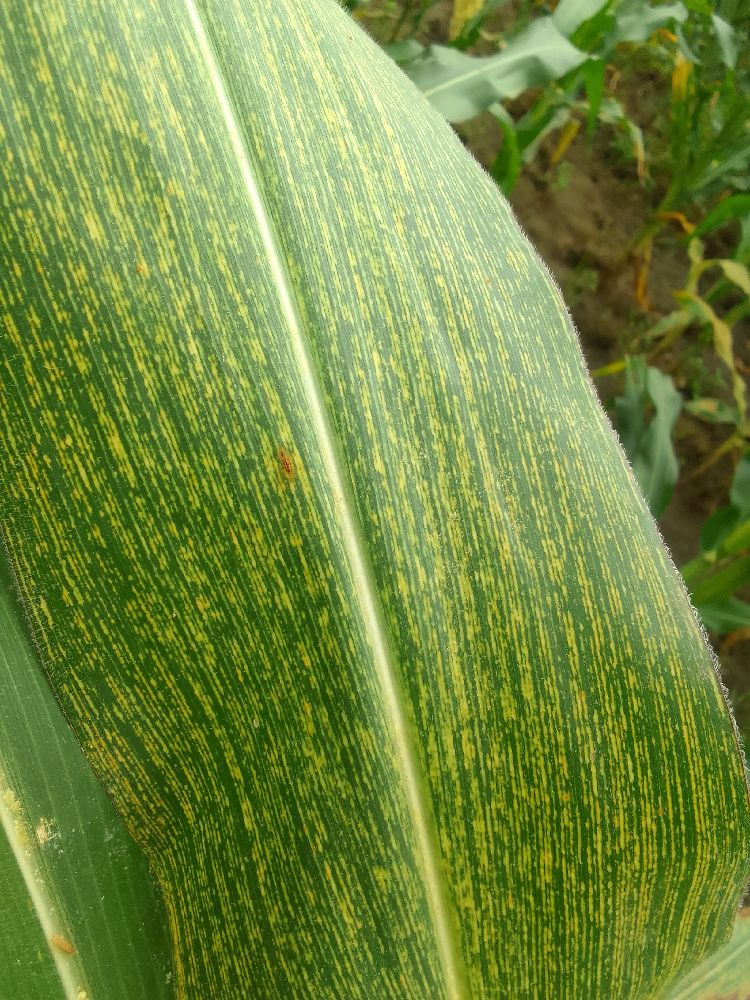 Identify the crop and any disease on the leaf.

maize, maize streak virus
